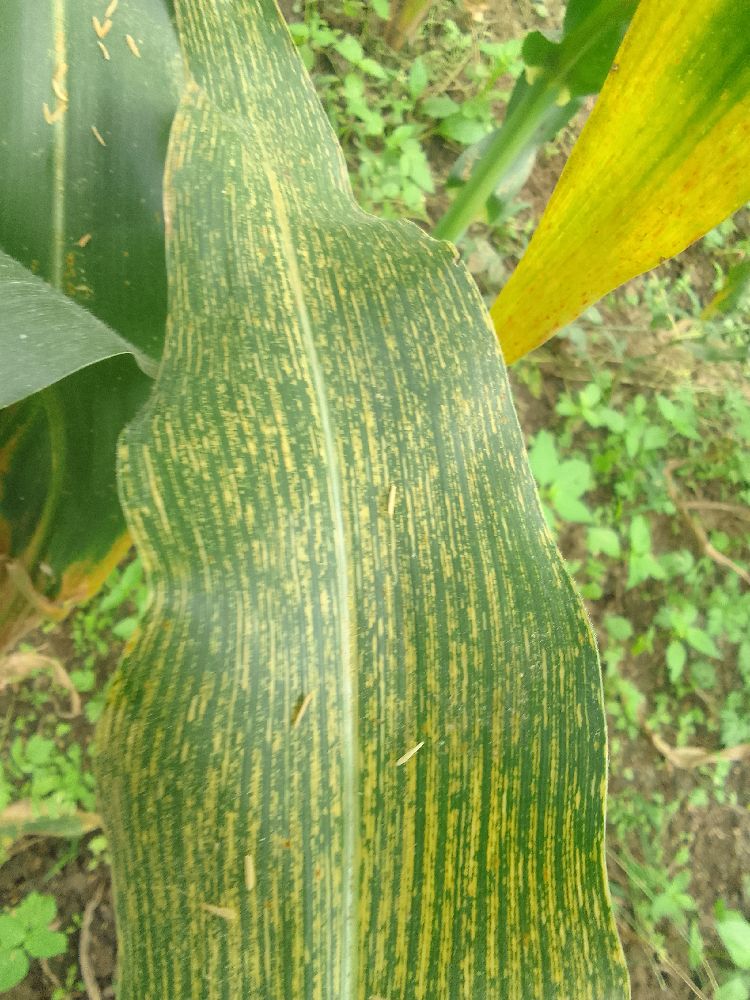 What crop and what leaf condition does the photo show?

maize, maize streak virus
